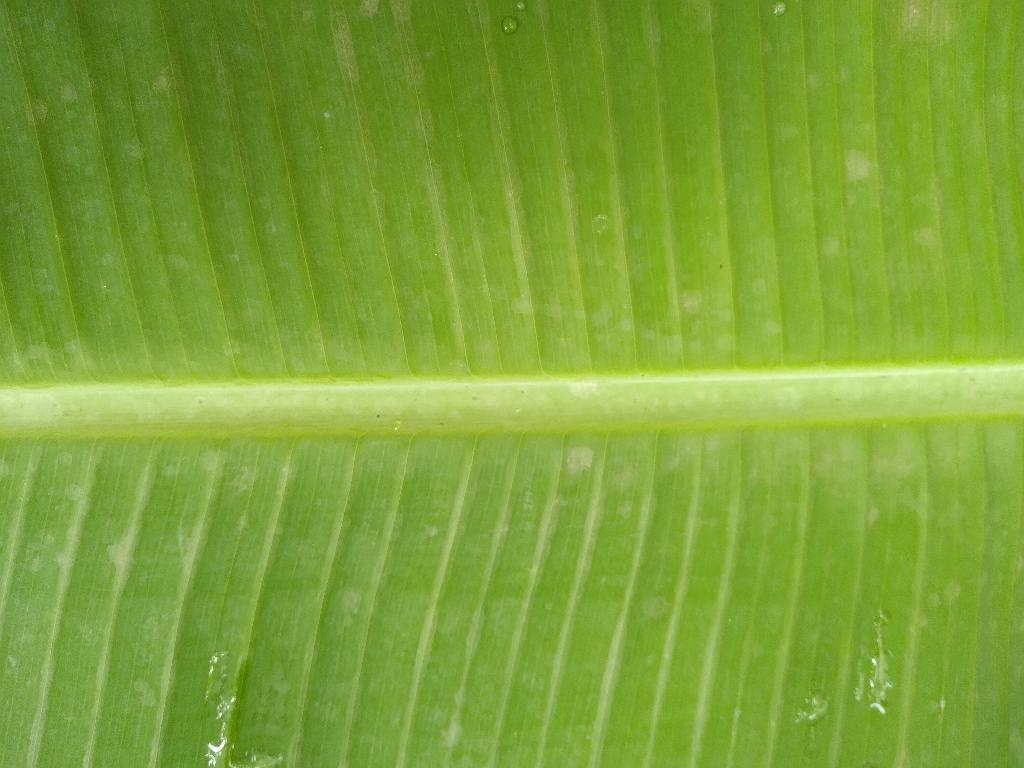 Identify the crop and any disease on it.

banana, healthy
